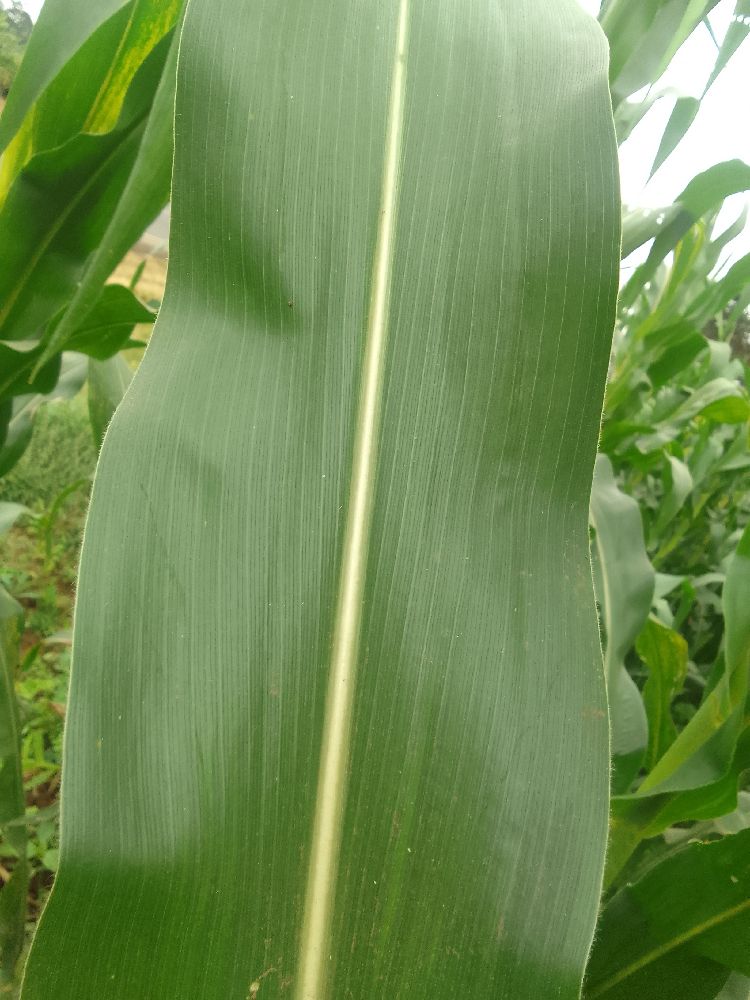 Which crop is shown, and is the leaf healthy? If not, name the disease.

maize, healthy
